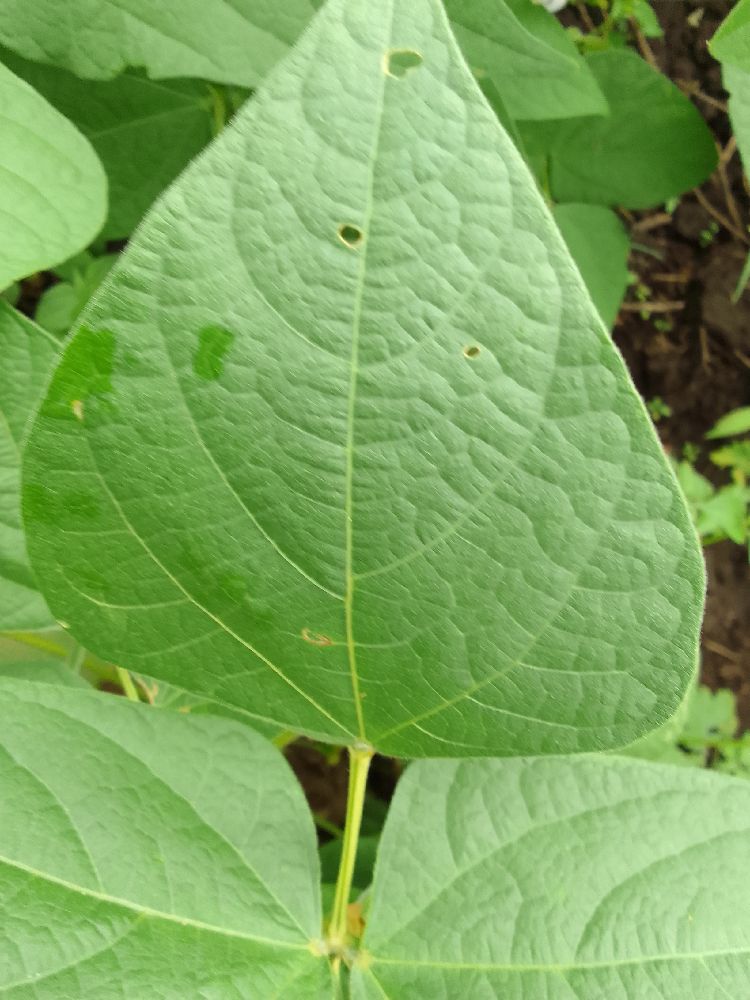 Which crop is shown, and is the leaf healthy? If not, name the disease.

common bean, healthy
